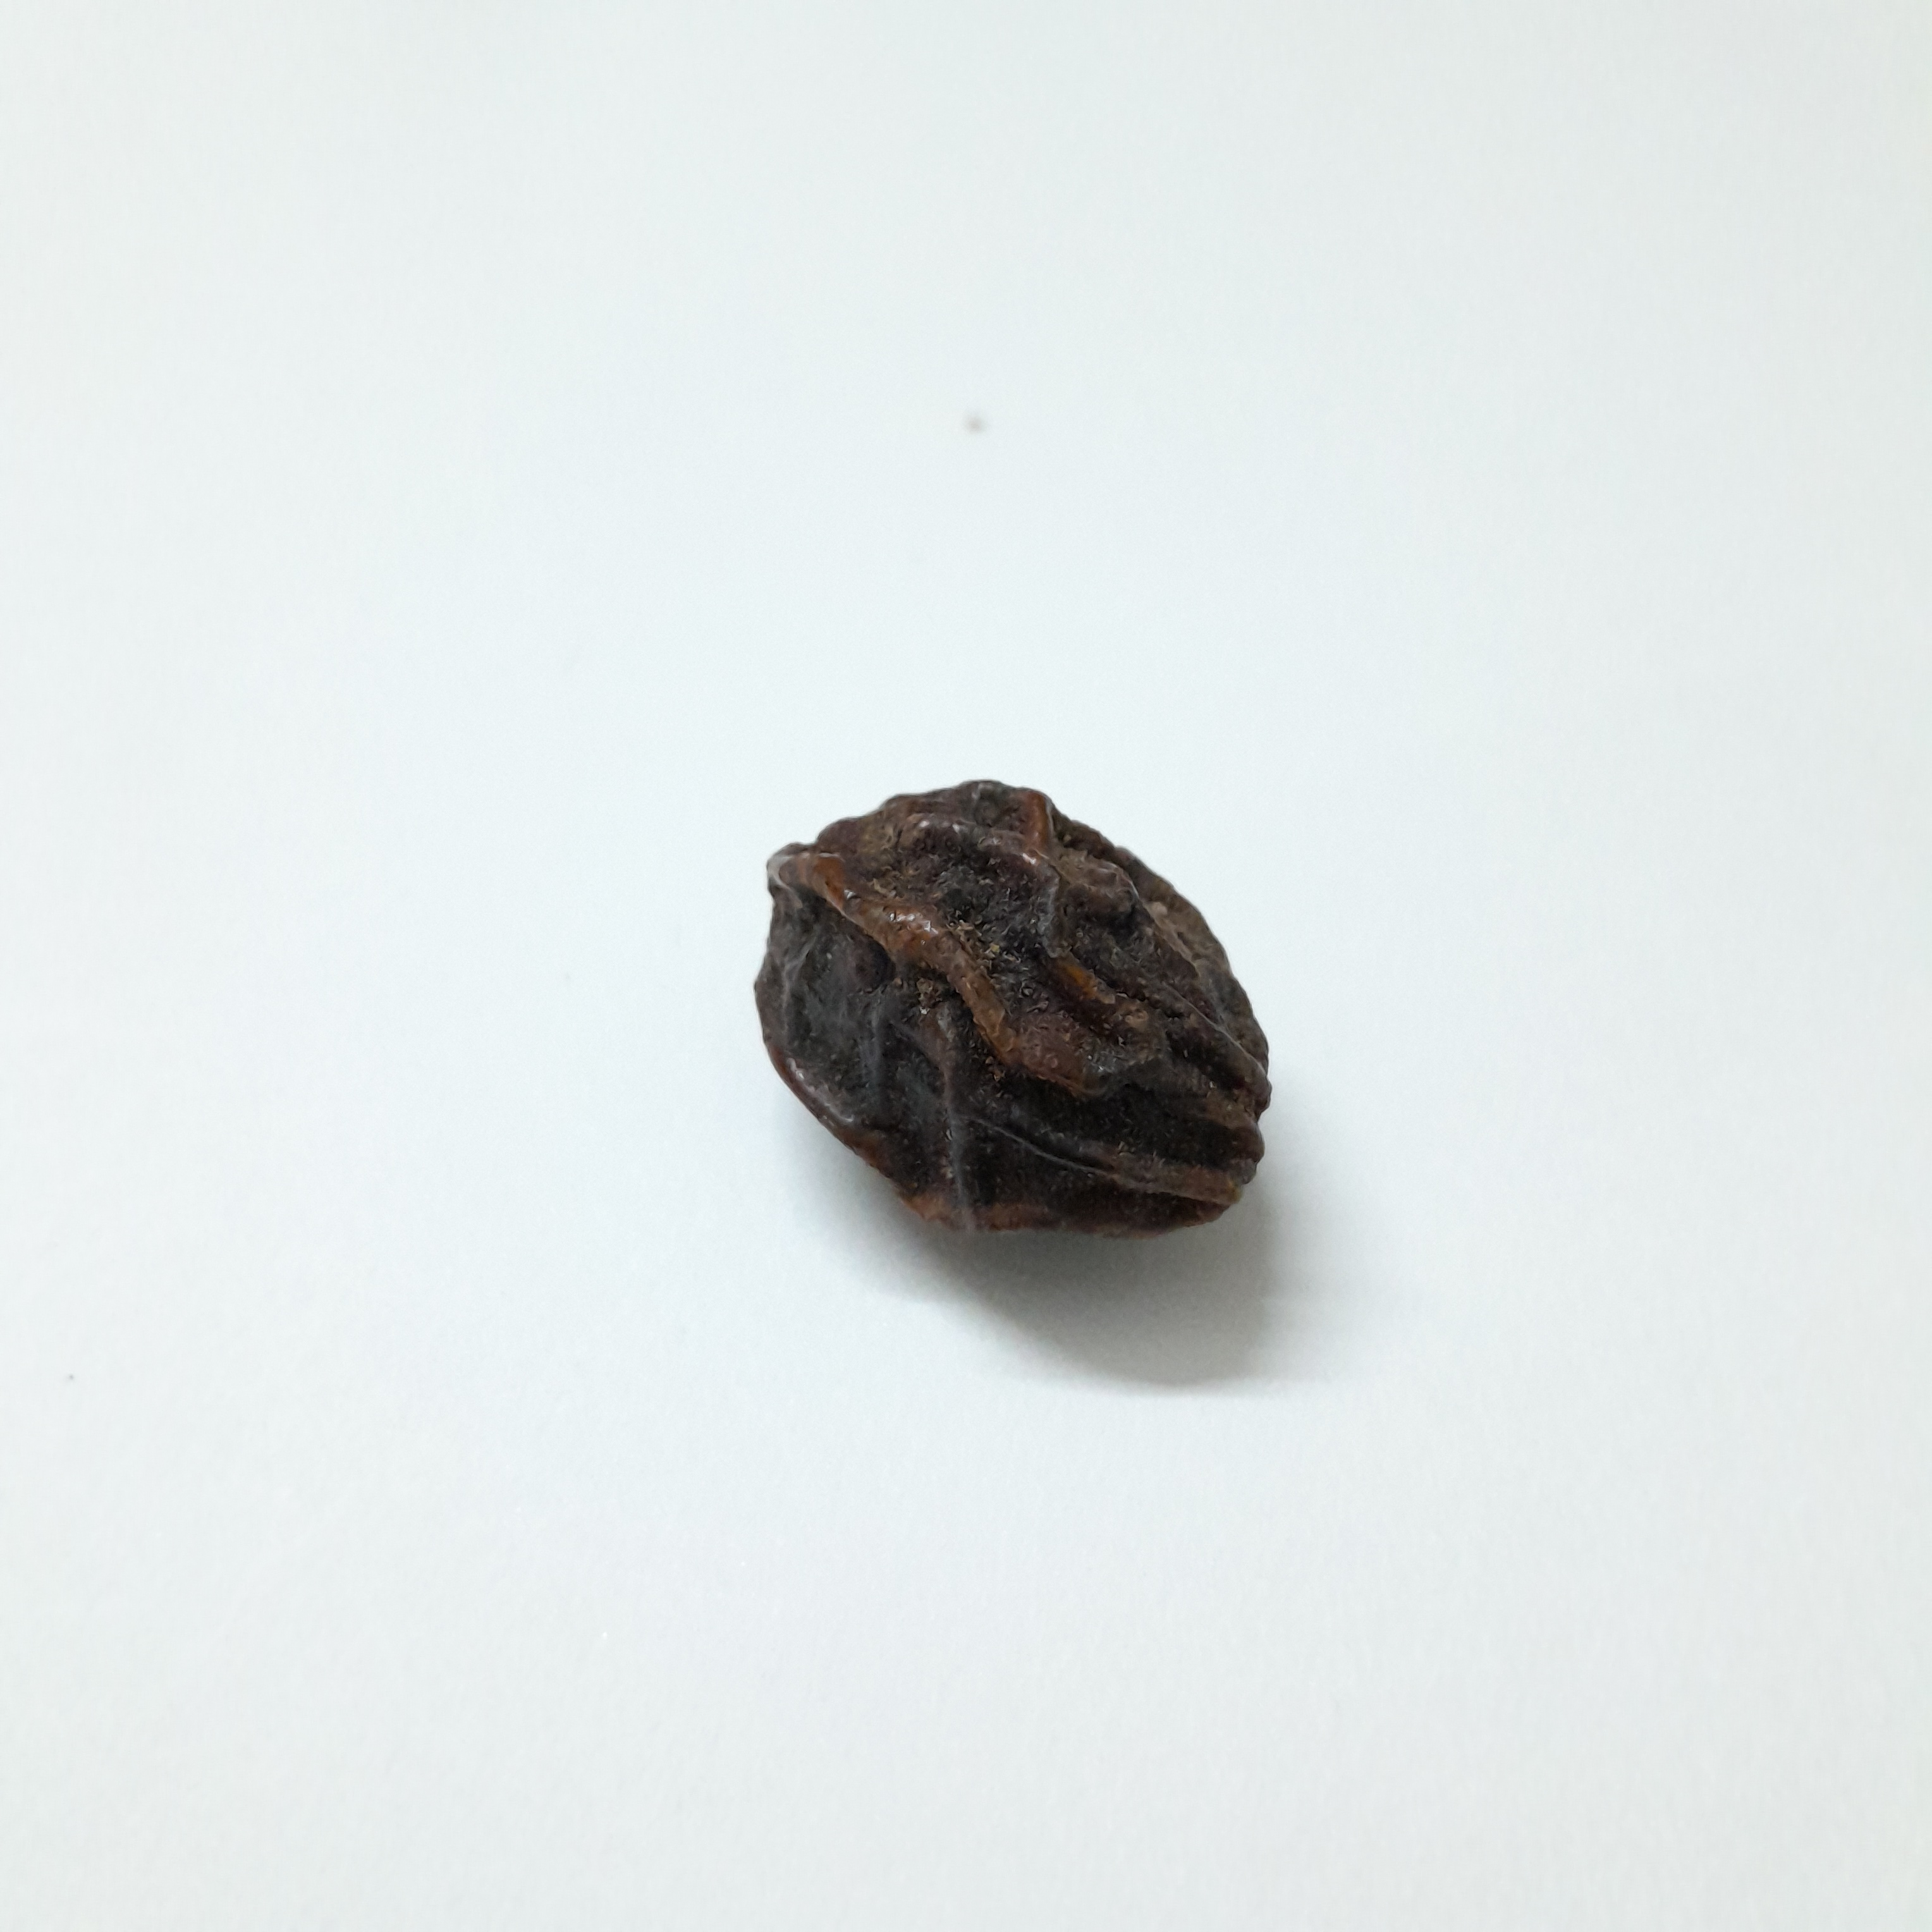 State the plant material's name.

kadukharik
